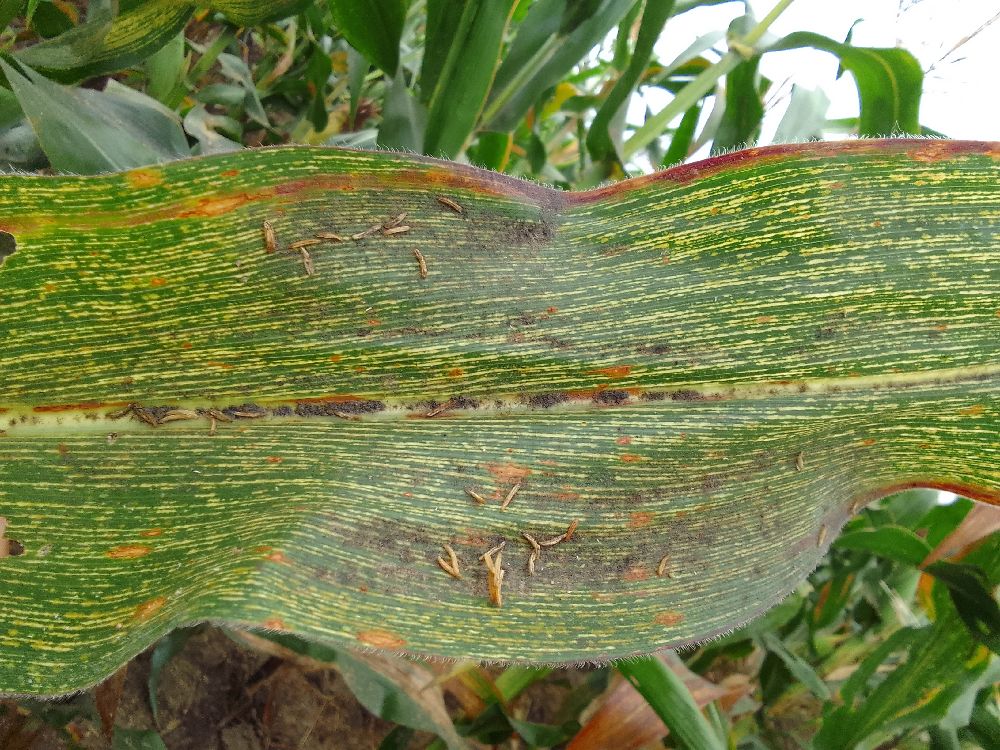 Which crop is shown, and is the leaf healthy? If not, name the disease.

maize, maize streak virus
